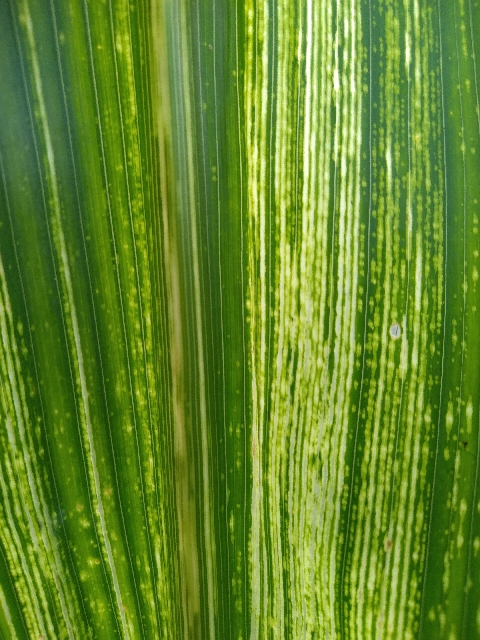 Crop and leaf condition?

maize, maize streak virus
